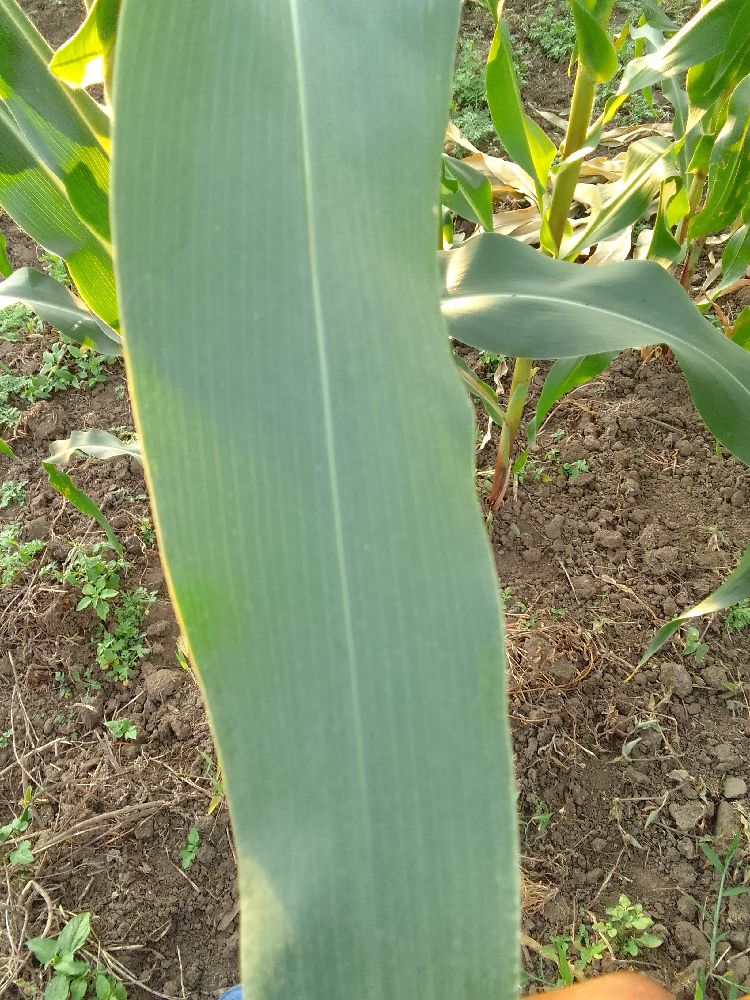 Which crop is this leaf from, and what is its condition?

maize, healthy
